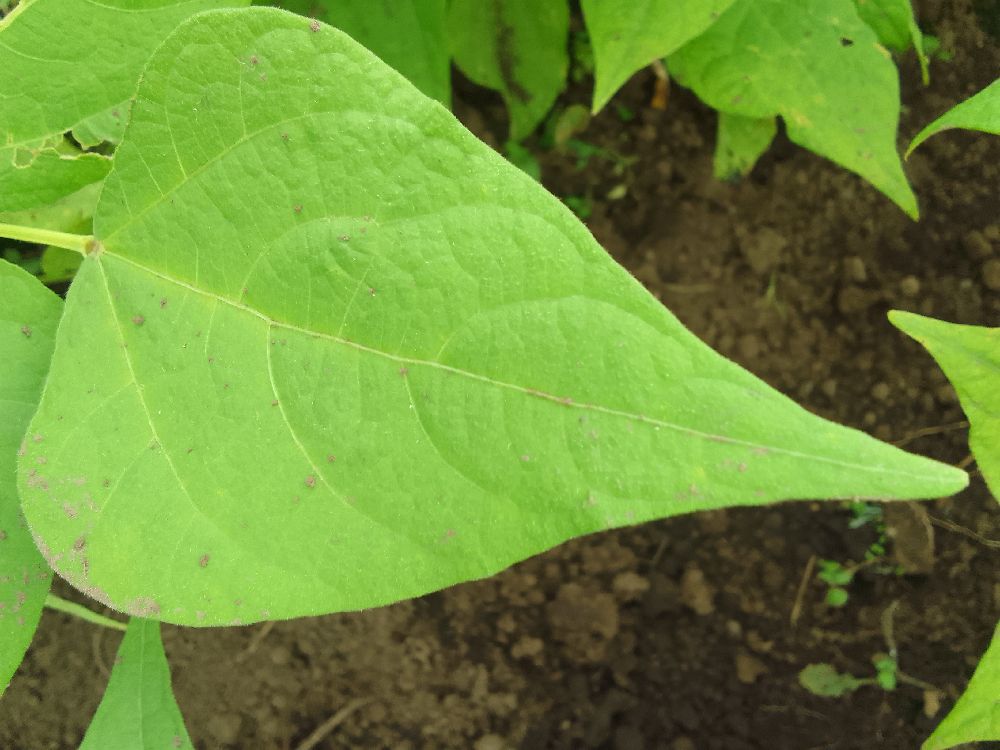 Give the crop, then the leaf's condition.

common bean, healthy
